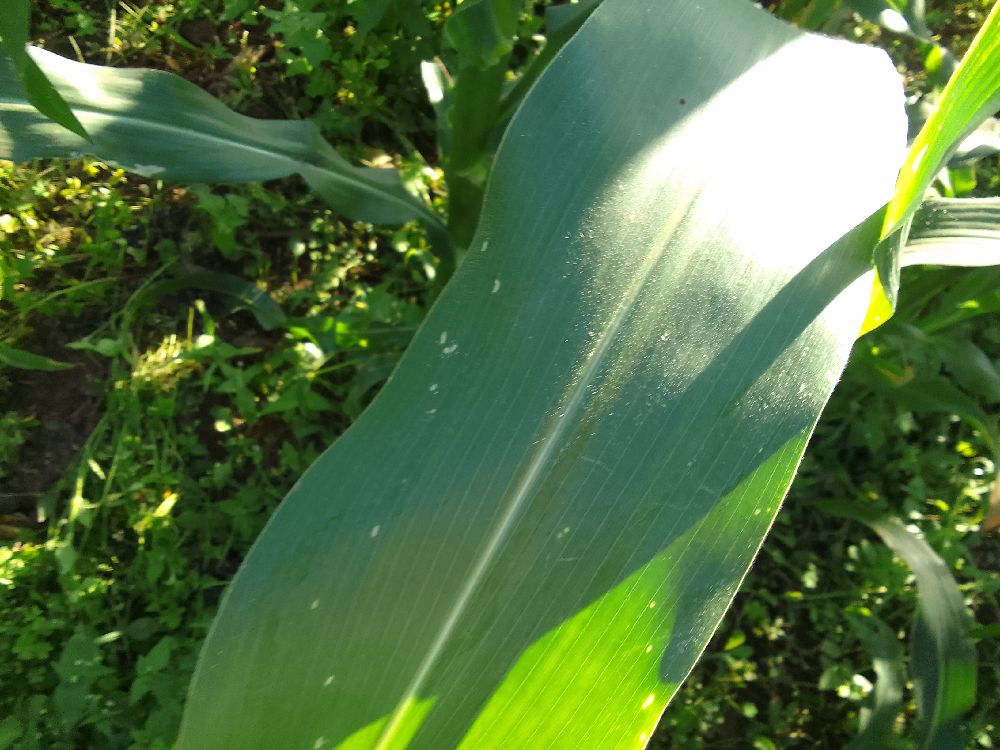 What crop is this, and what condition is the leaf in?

maize, healthy
